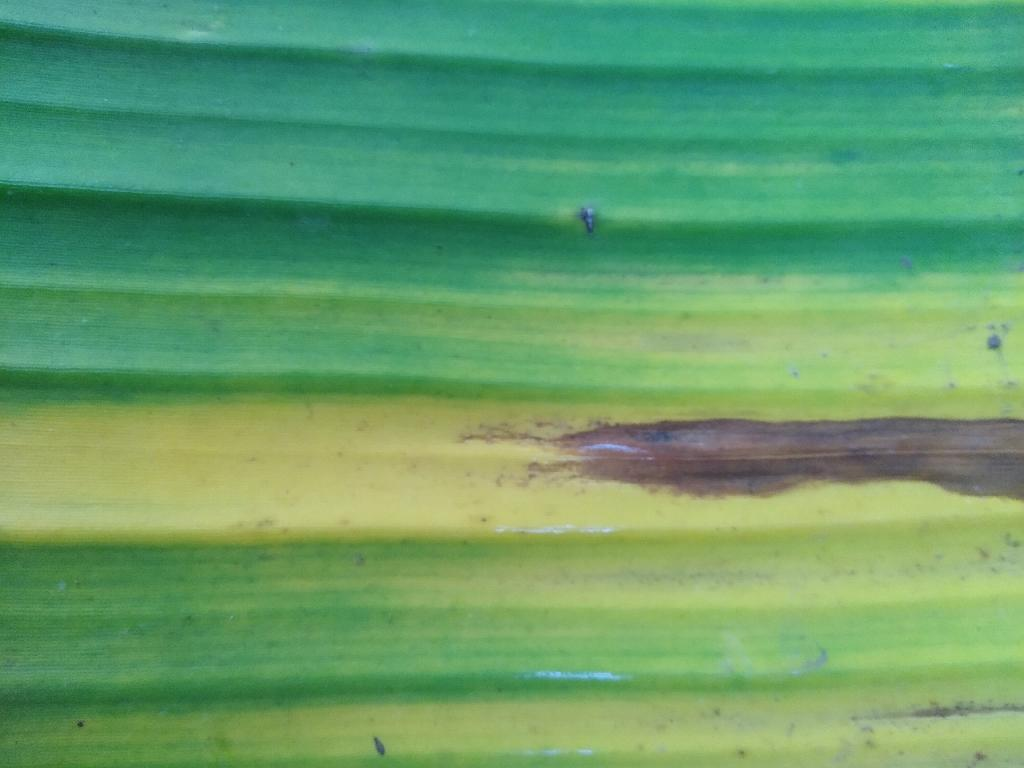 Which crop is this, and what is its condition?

banana, fusarium wilt race 1
